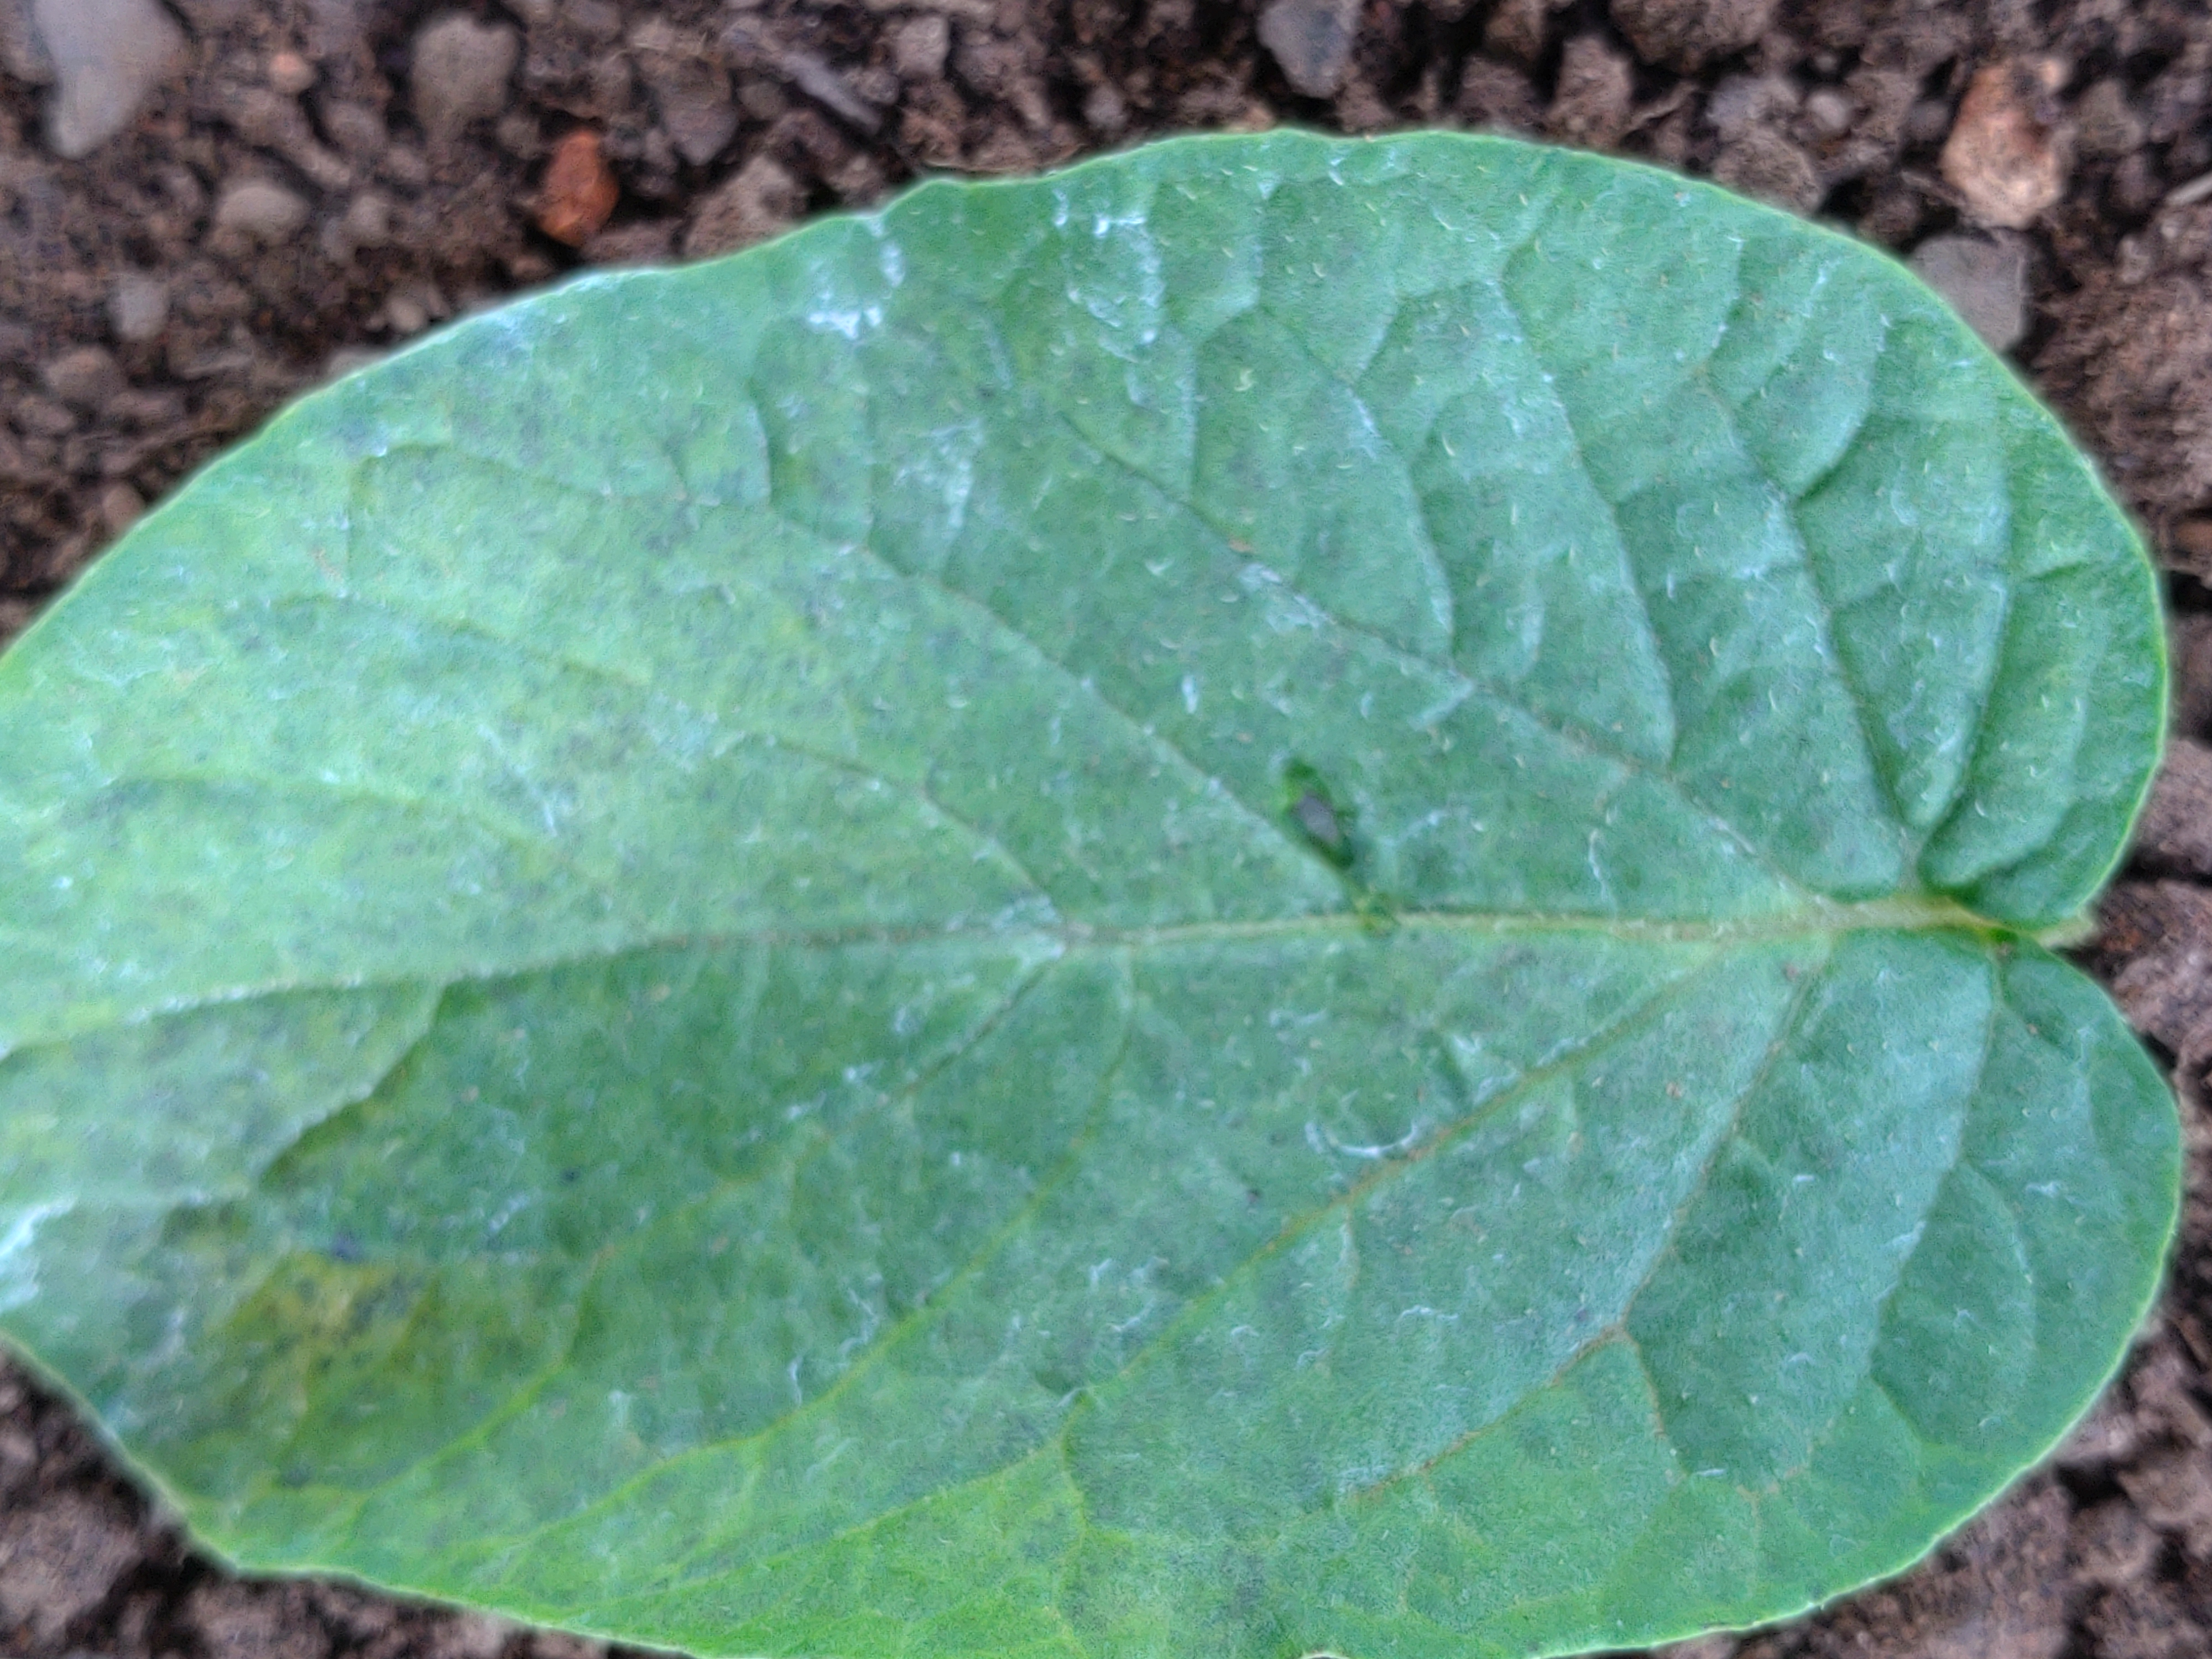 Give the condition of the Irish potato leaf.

early blight
